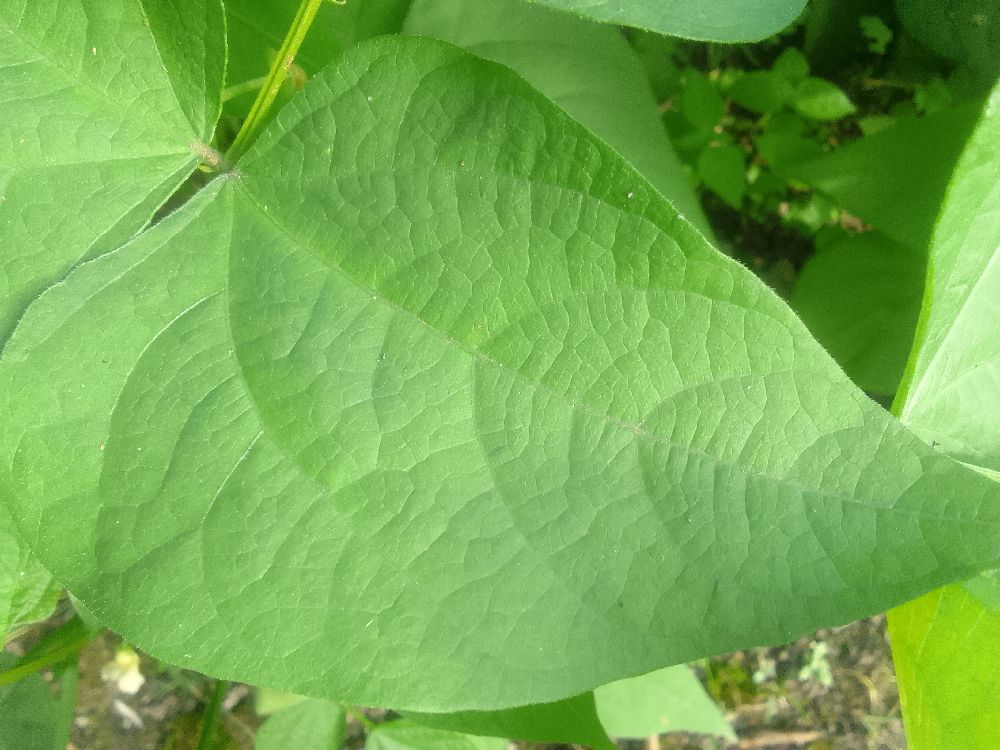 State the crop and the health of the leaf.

common bean, healthy
